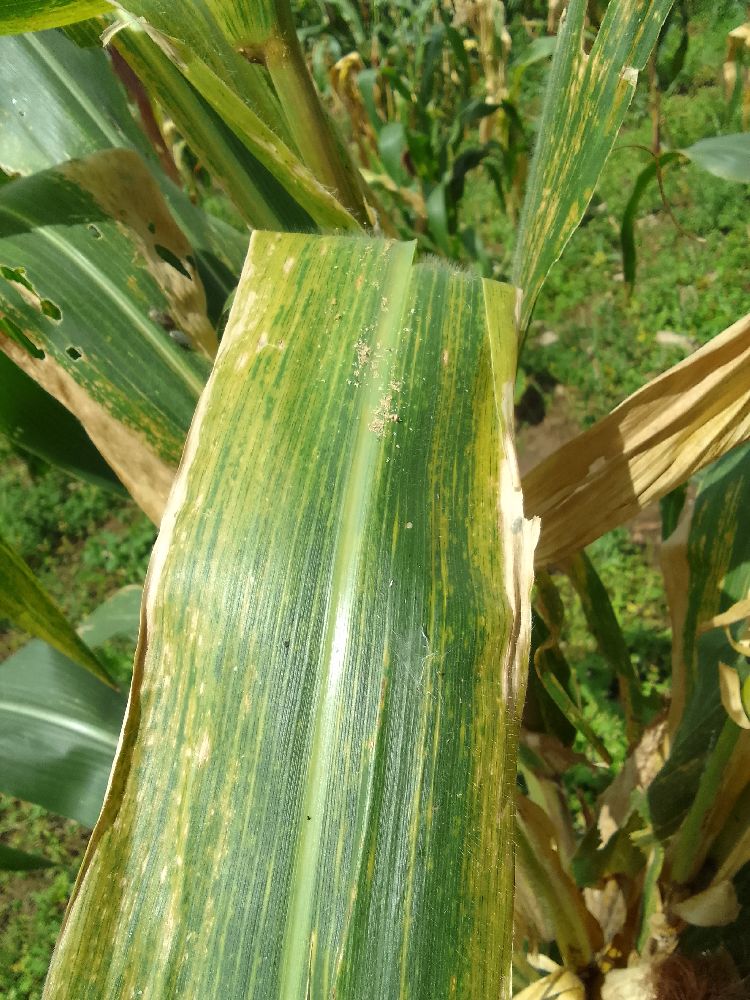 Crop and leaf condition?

maize, maize lethal necrosis
